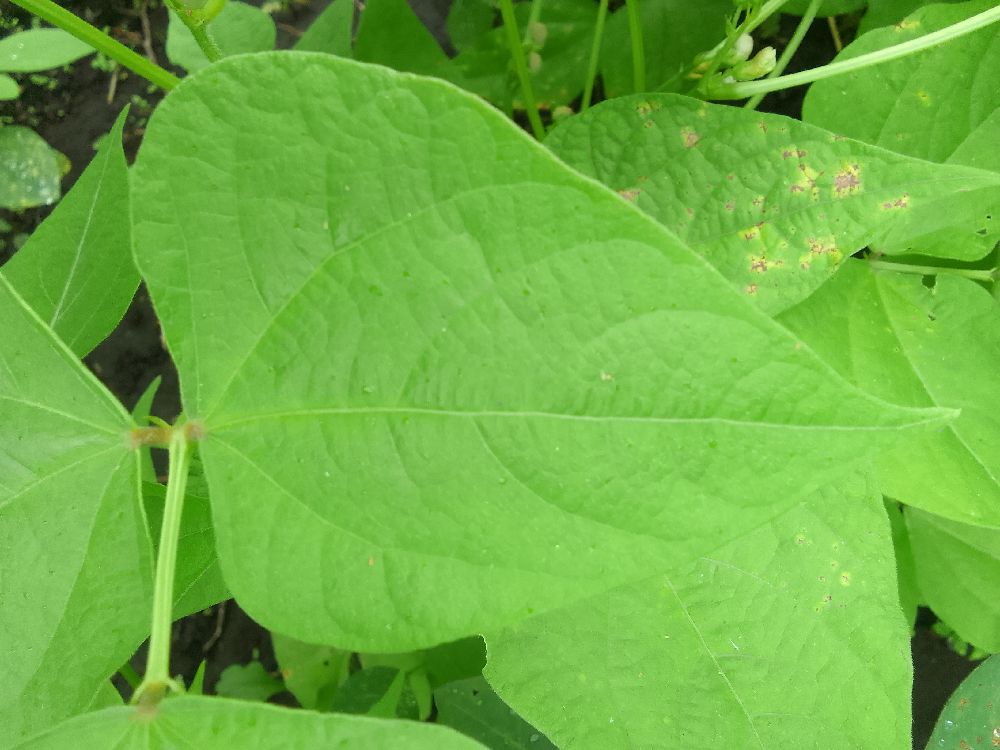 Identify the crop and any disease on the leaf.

common bean, healthy
